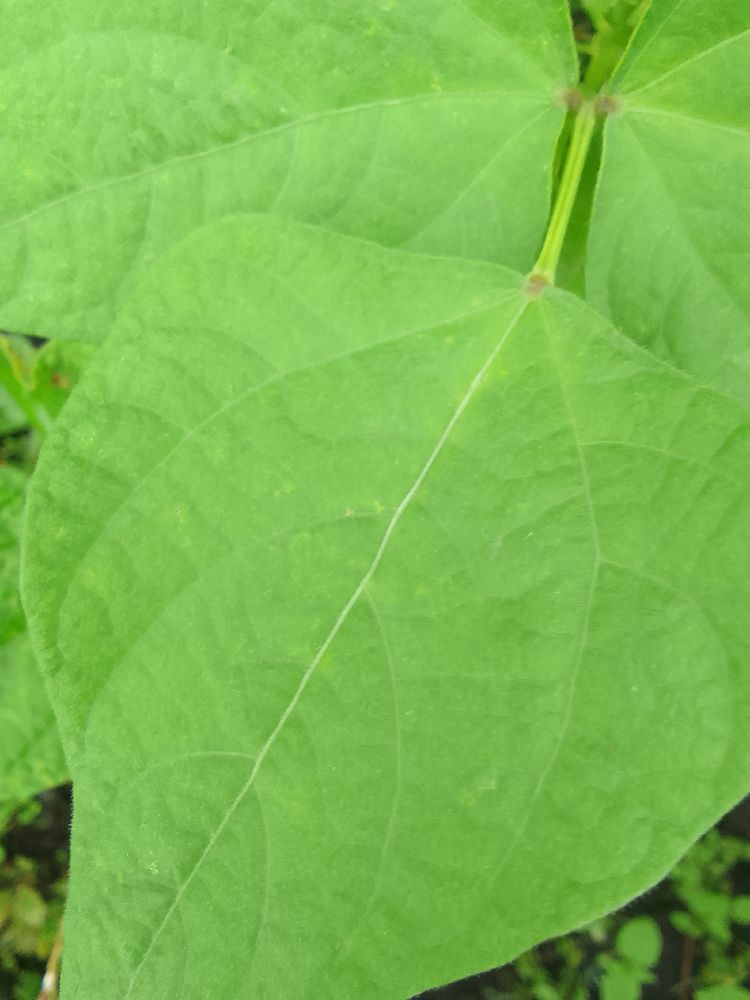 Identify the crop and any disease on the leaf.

common bean, healthy
